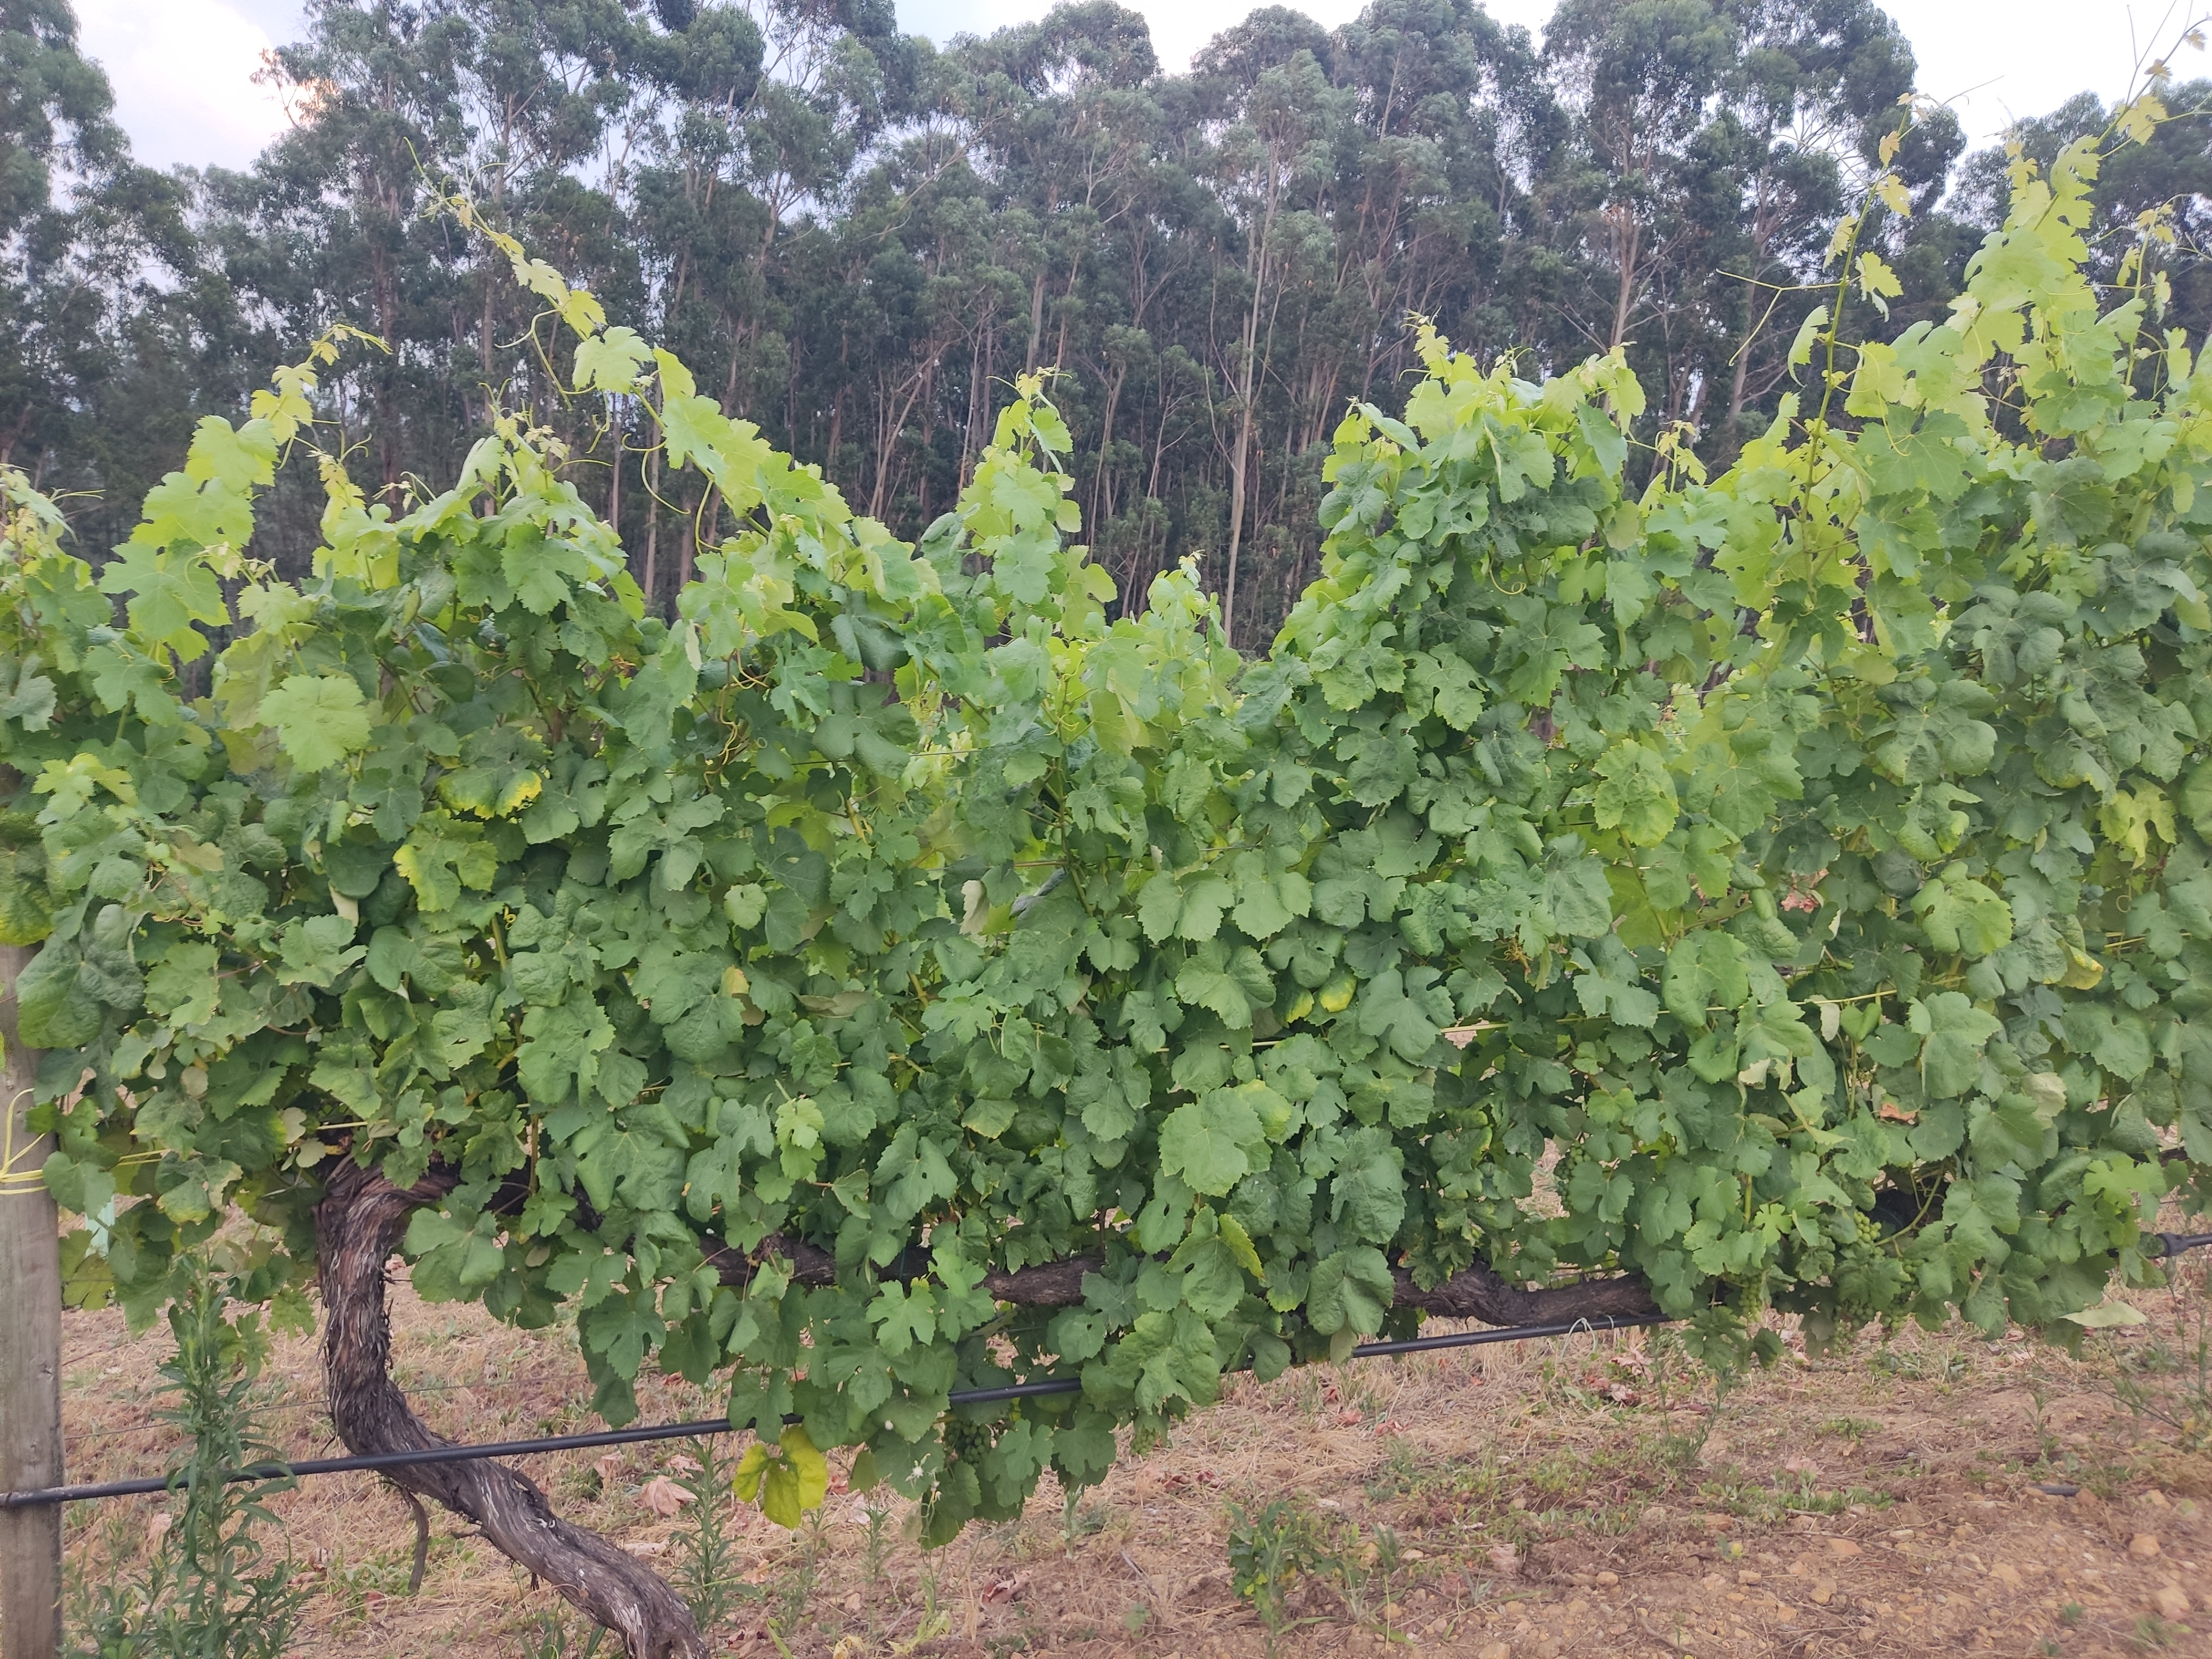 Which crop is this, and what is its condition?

grapevine, not affected by esca disease
